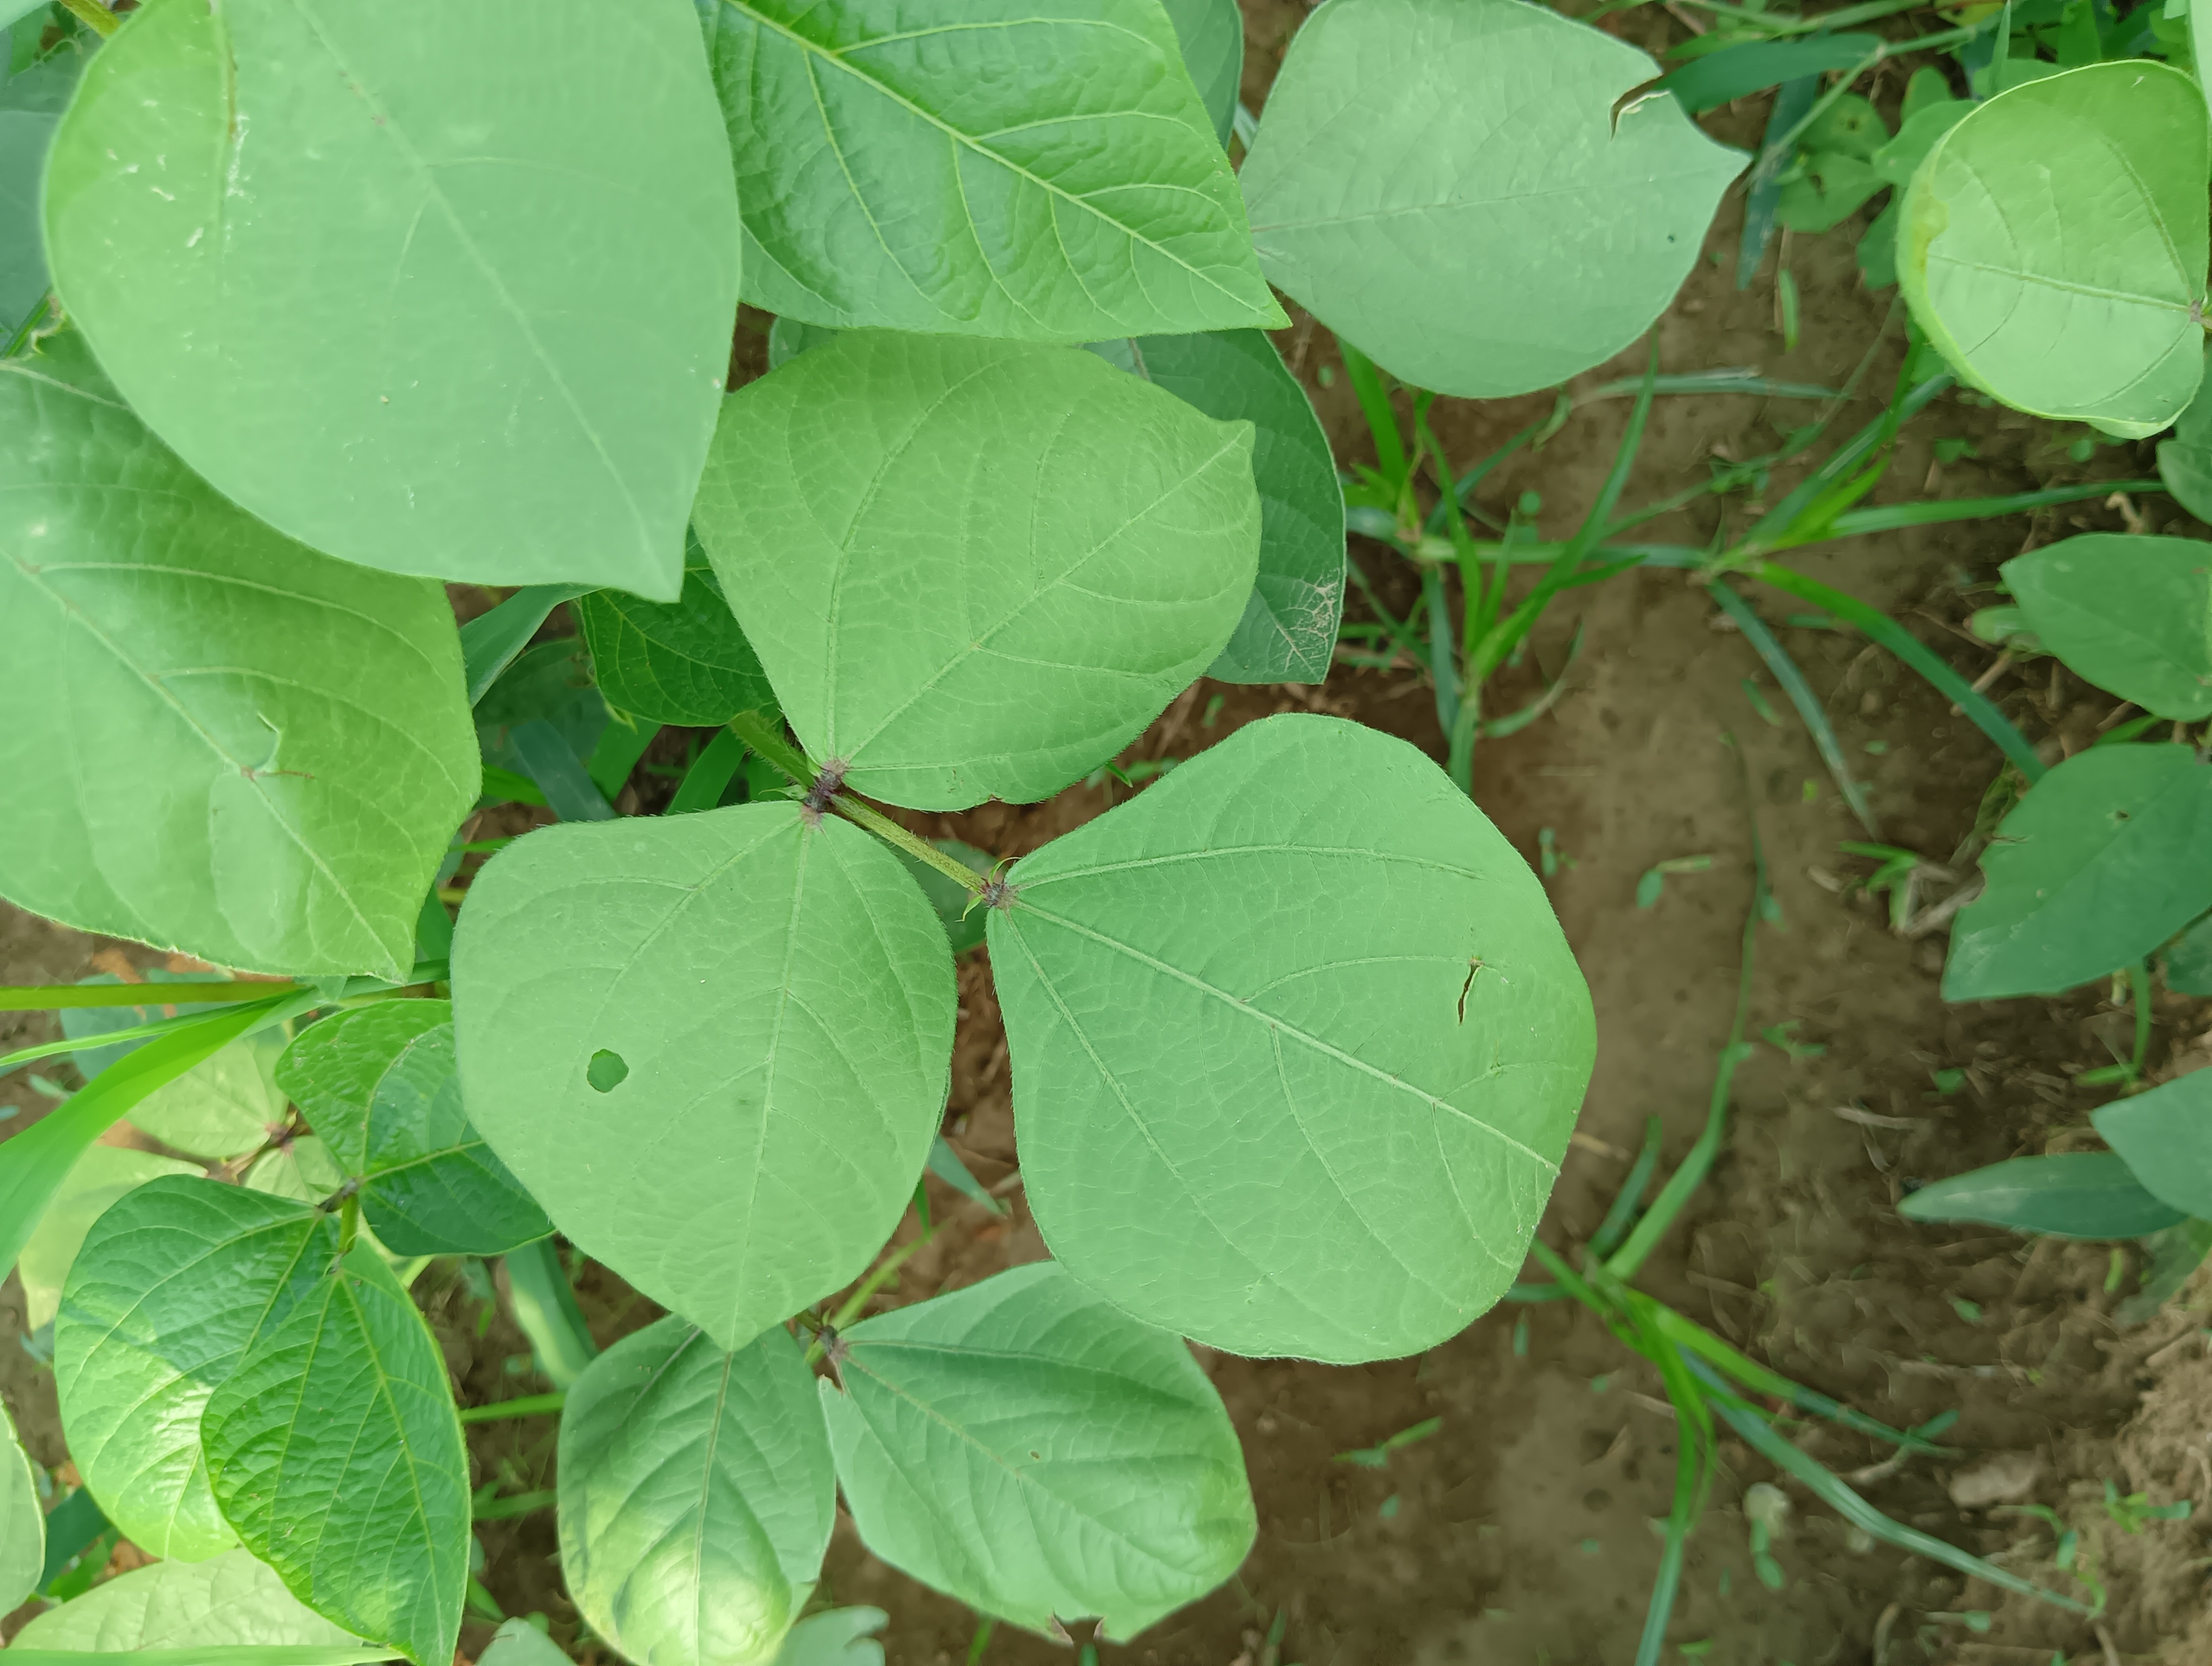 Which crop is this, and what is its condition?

mungbean, healthy
